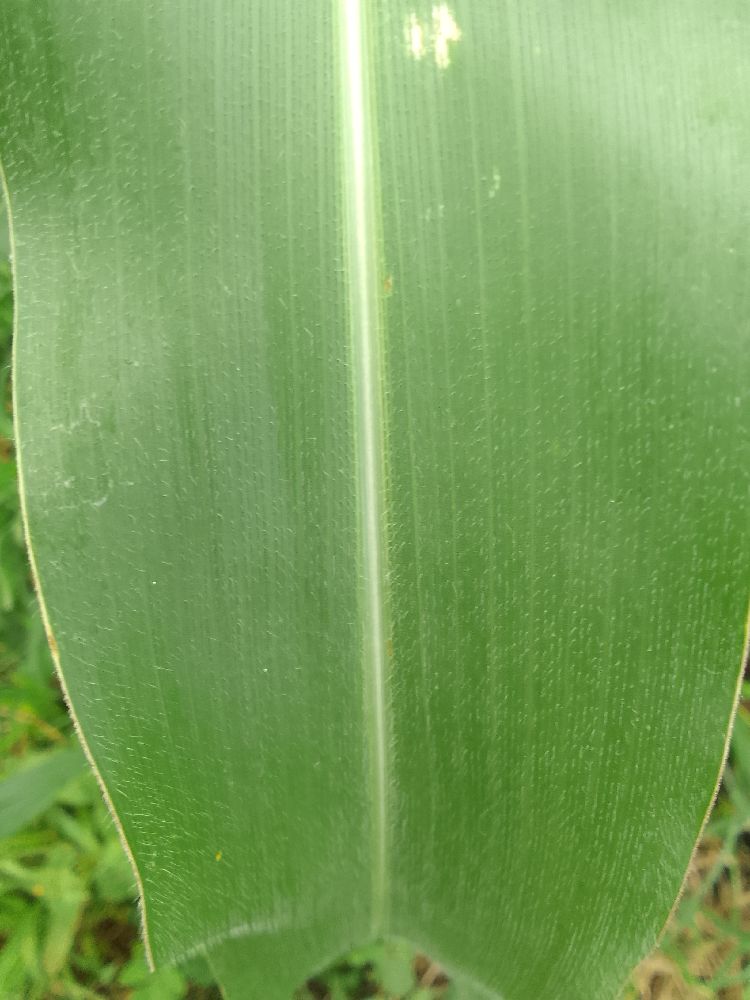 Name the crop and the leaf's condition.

maize, healthy
